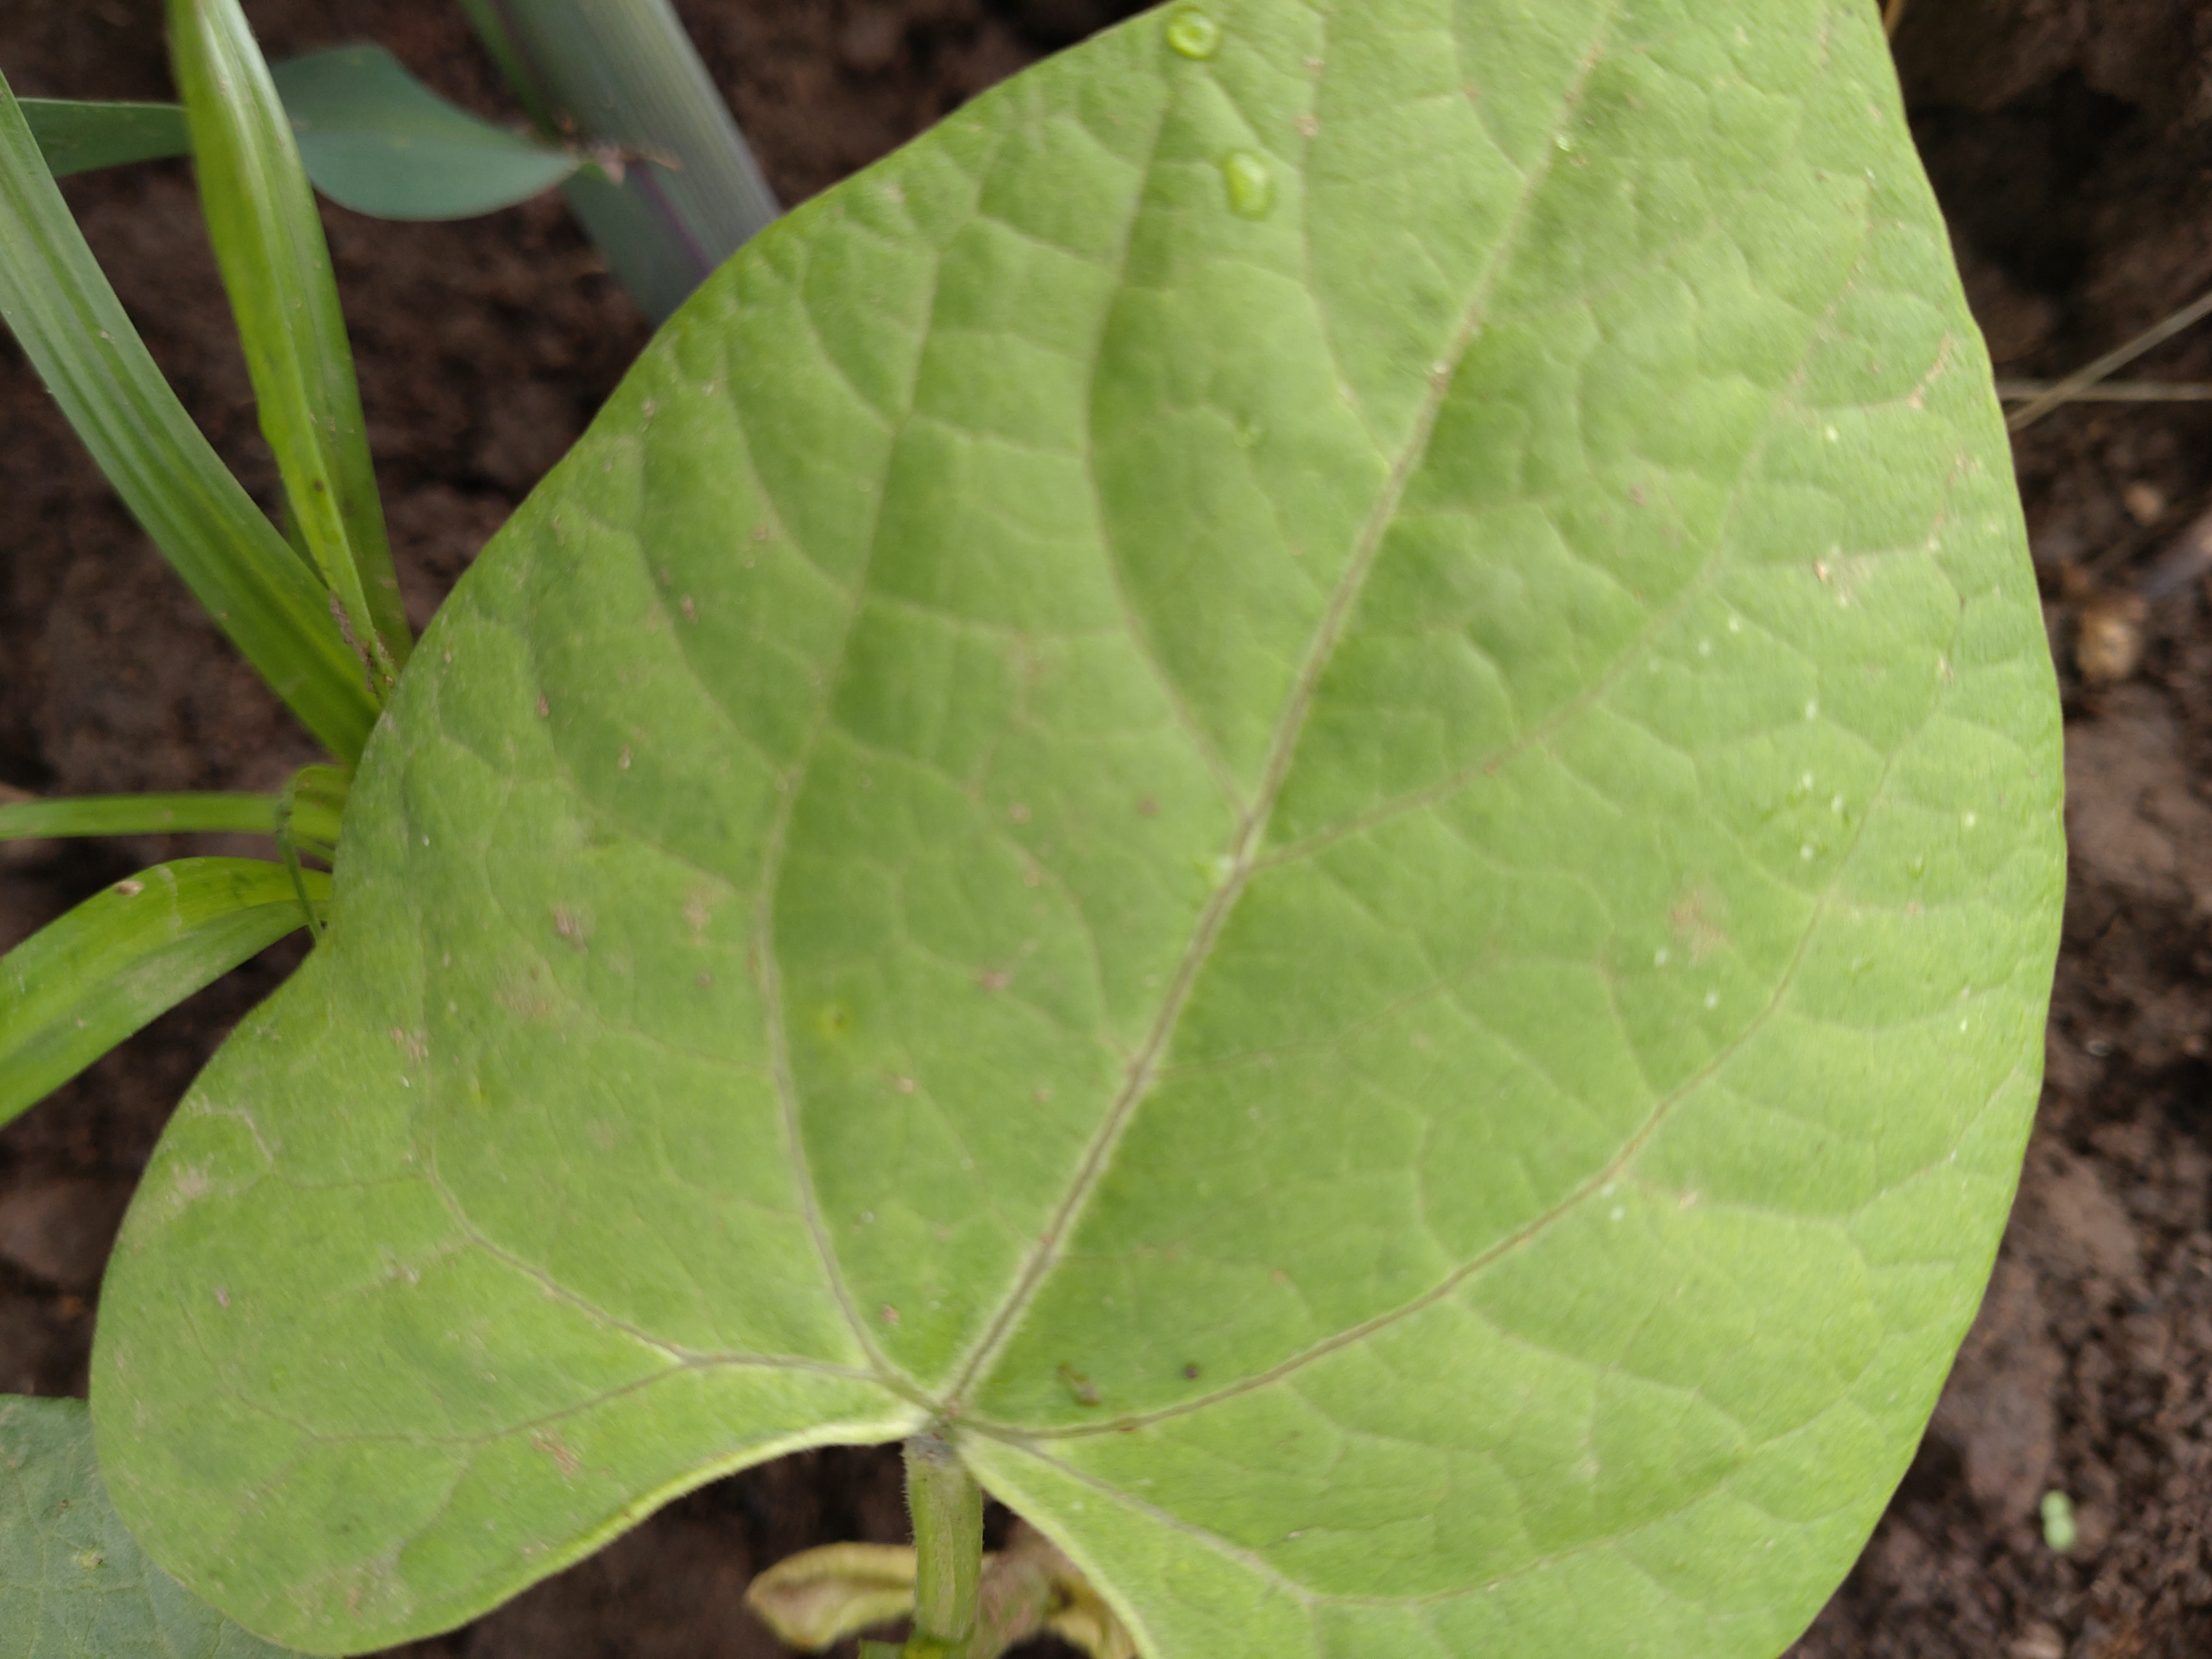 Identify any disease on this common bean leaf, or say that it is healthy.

healthy
